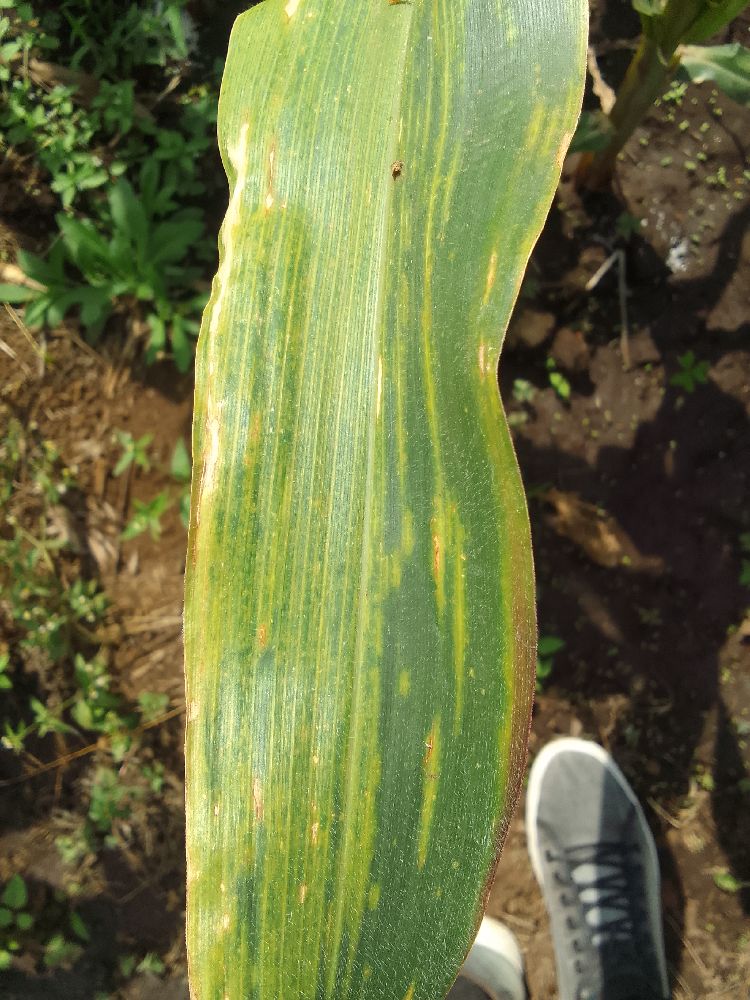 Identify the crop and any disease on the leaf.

maize, maize lethal necrosis
